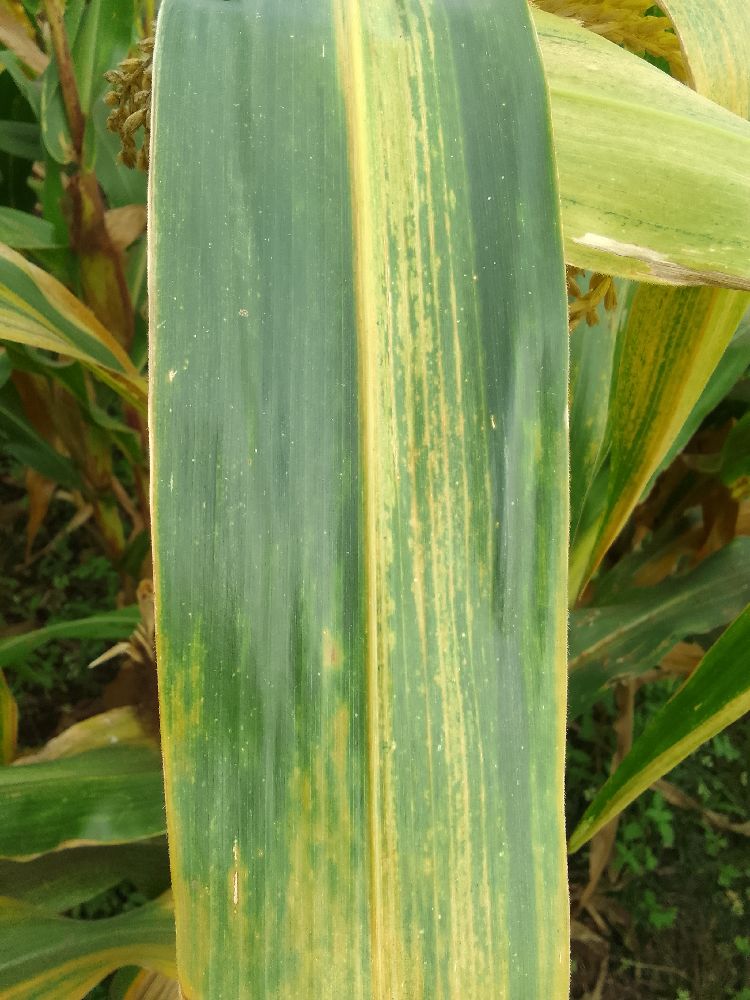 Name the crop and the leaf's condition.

maize, maize lethal necrosis
